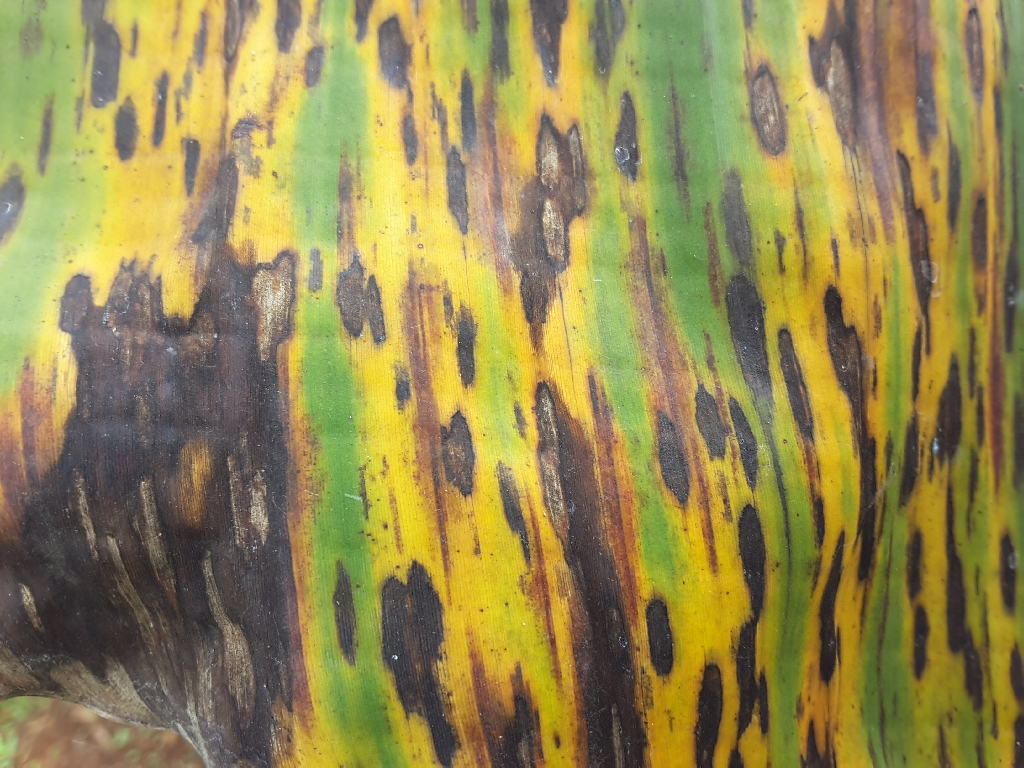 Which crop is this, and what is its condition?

banana, black sigatoka
